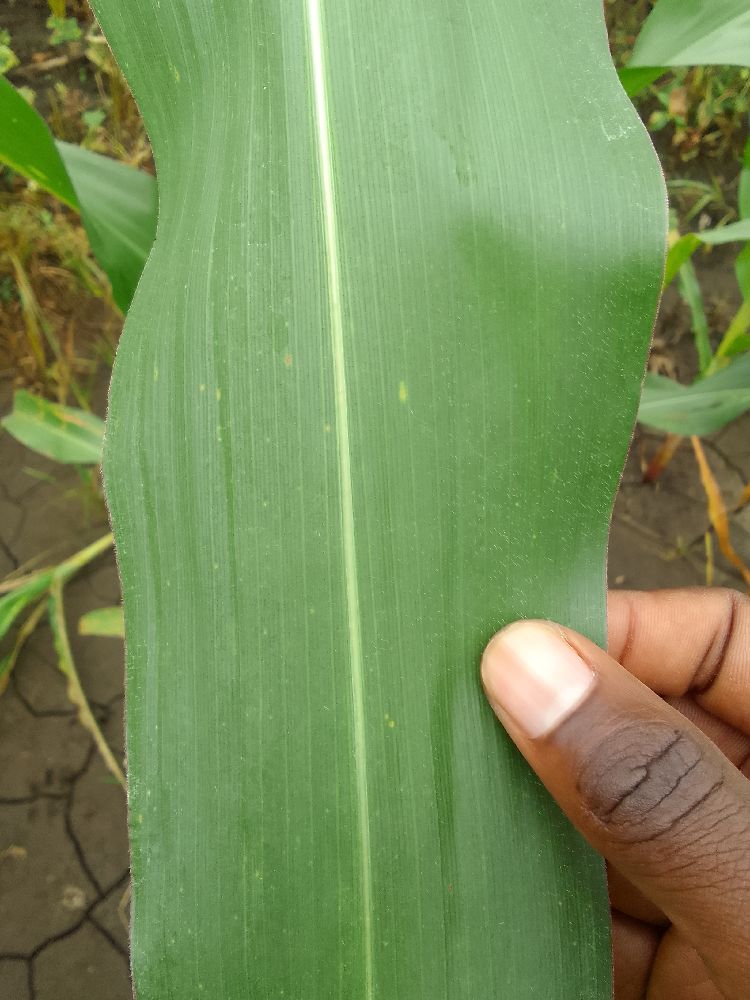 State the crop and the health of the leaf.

maize, healthy
